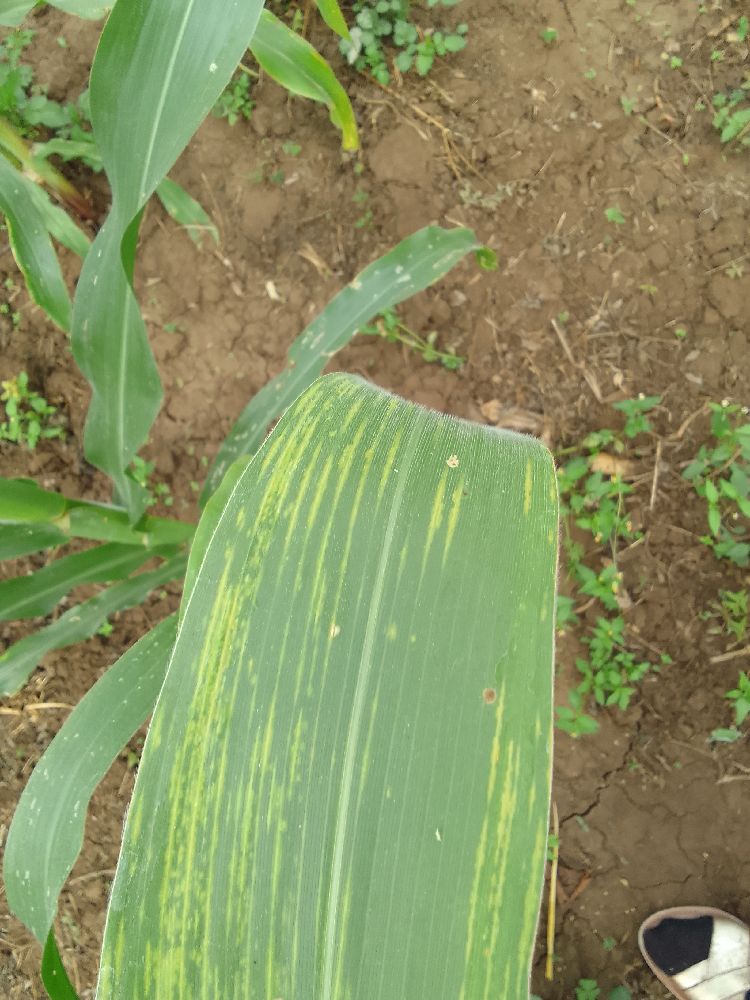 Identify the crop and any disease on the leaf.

maize, maize lethal necrosis
